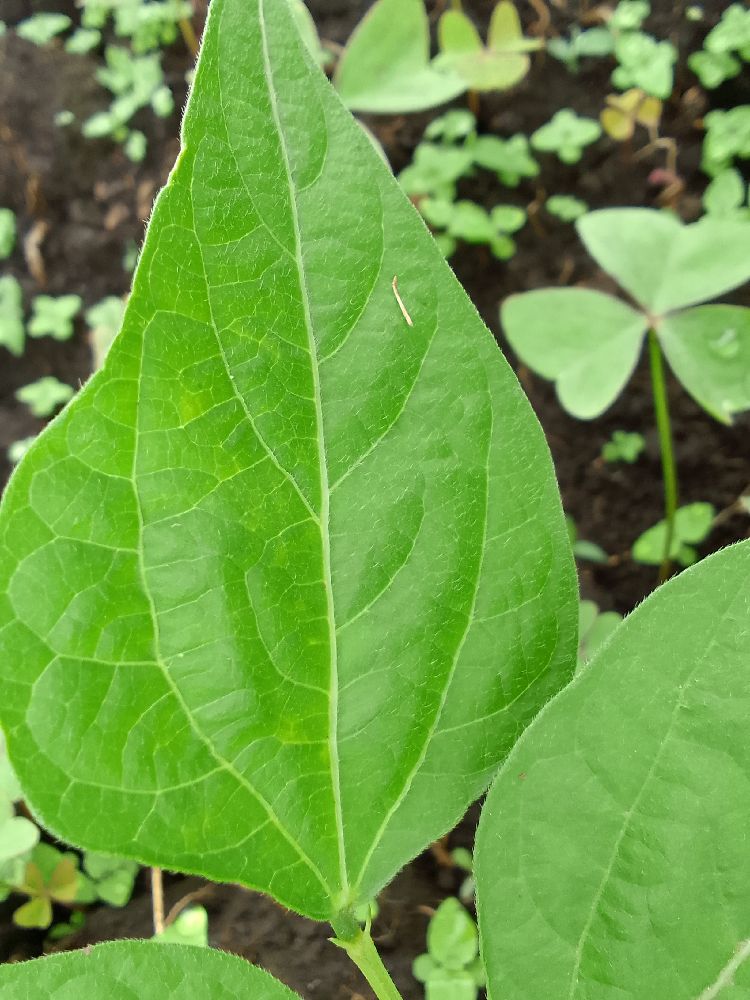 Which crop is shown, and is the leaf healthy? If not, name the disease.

common bean, healthy
